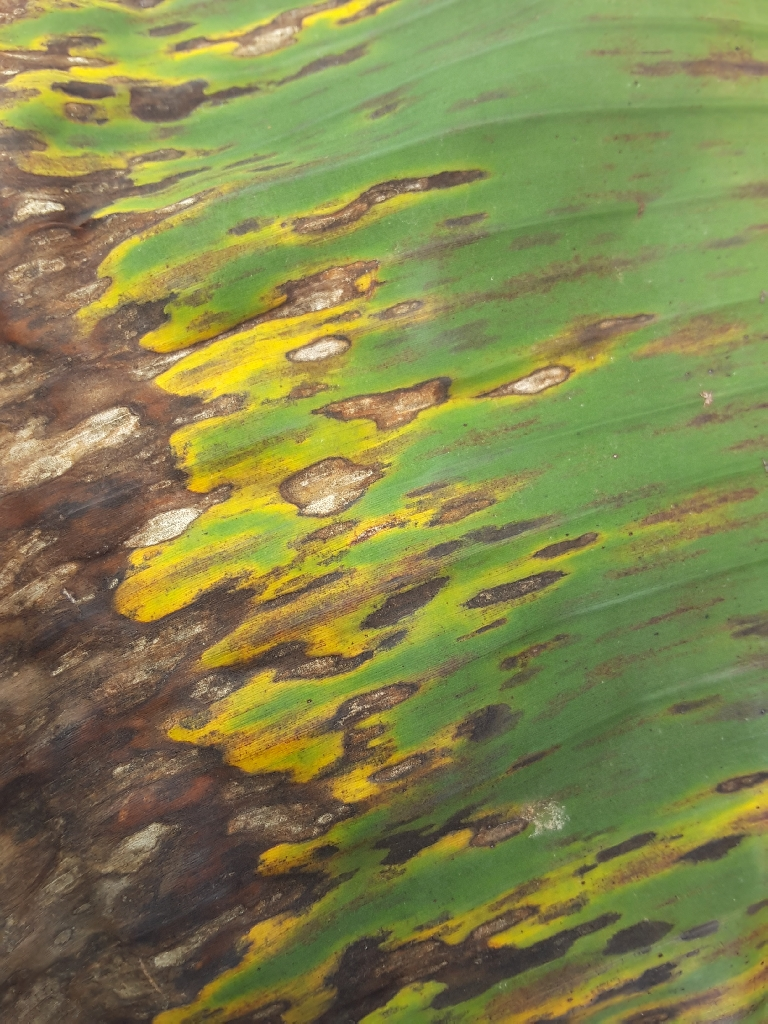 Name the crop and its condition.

banana, black sigatoka
